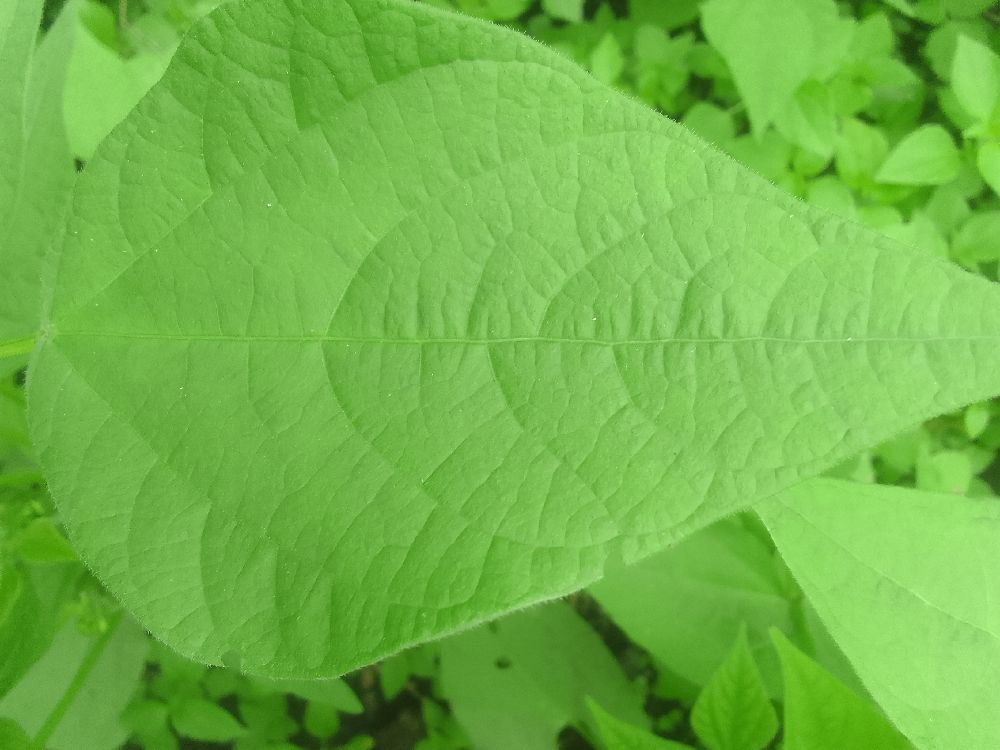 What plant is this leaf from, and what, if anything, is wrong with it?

common bean, healthy
